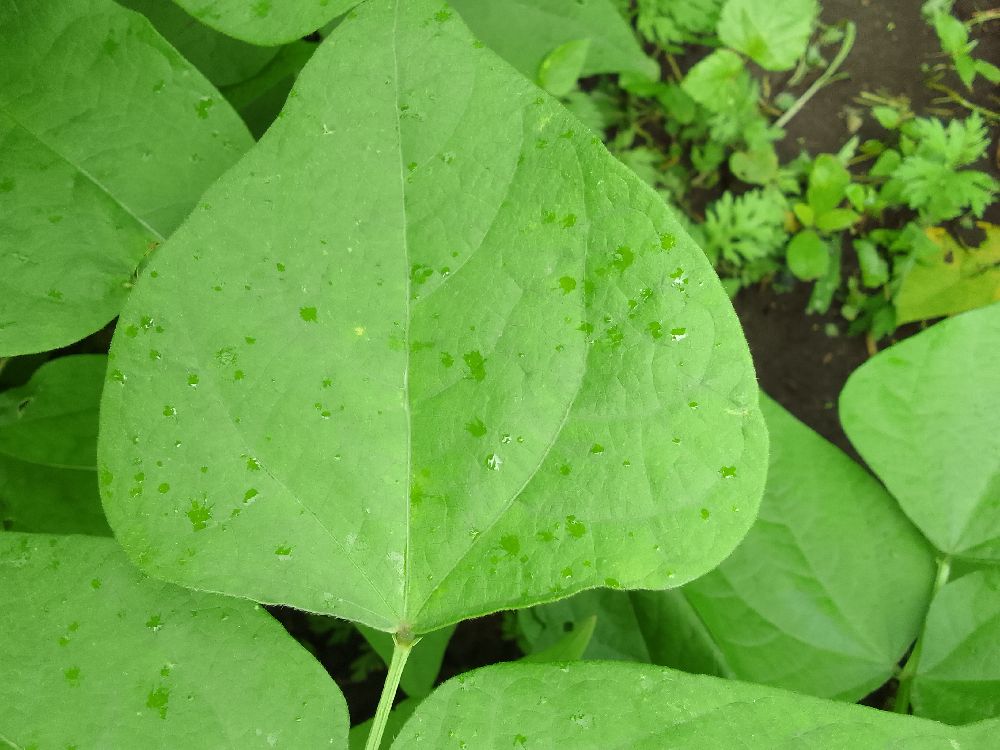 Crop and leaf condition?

common bean, healthy
